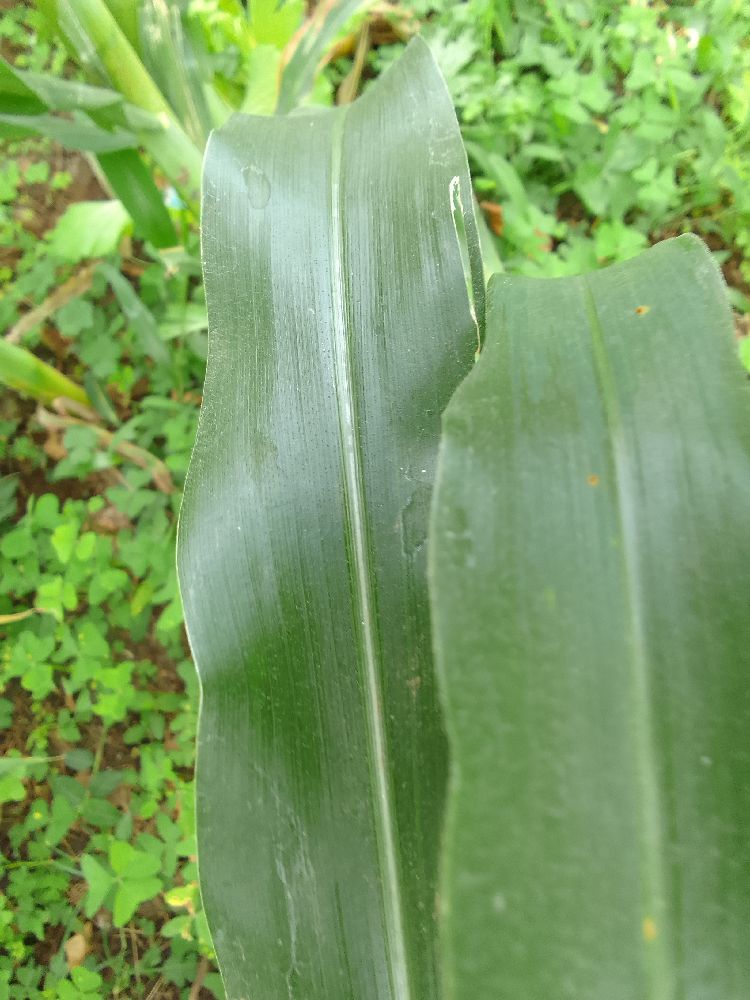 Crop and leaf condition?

maize, healthy
